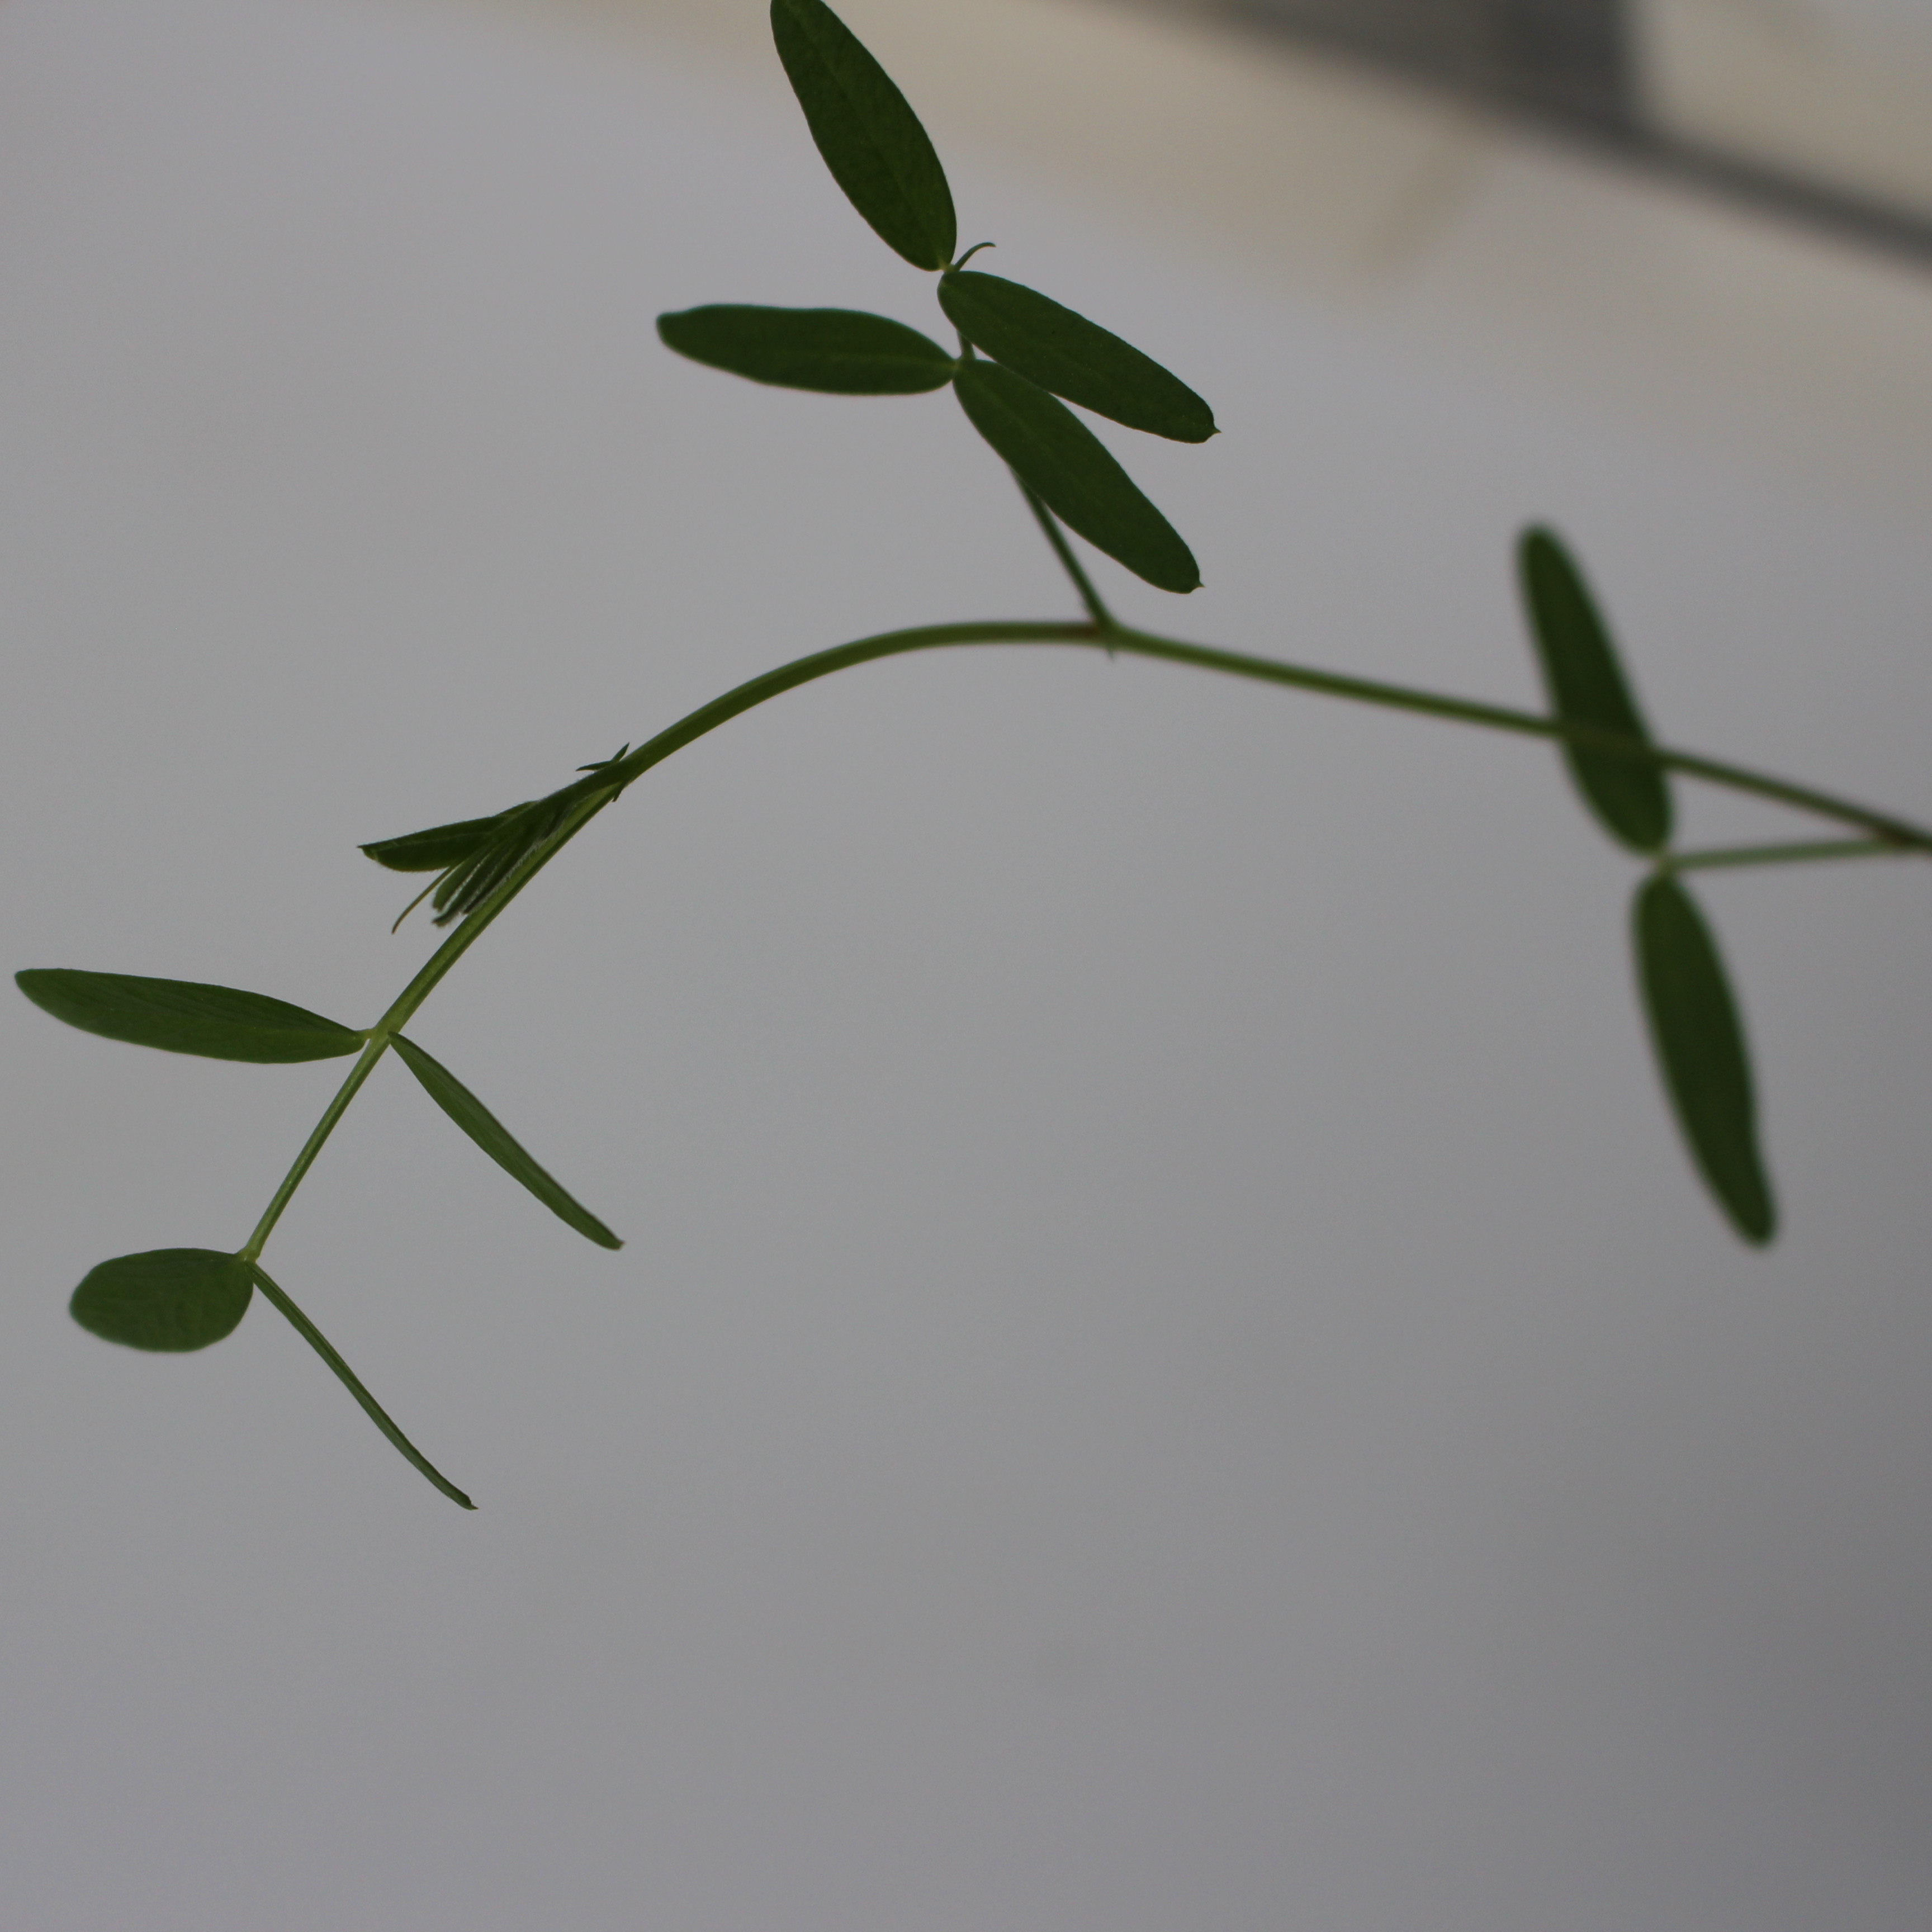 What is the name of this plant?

Vicia sativa
